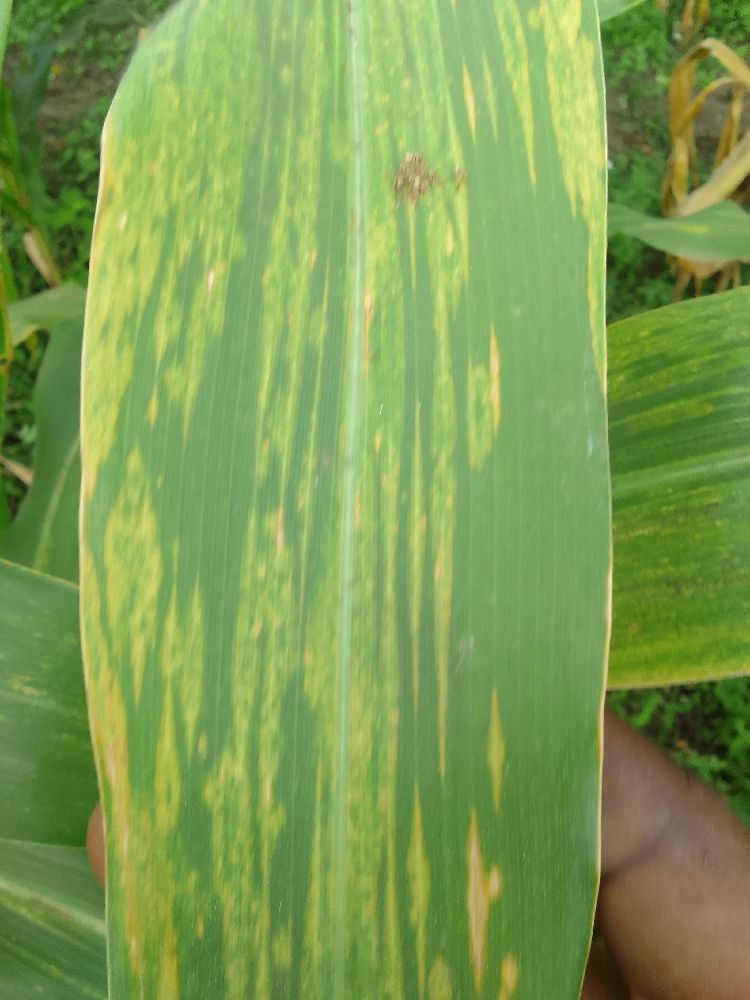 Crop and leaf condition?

maize, maize lethal necrosis
